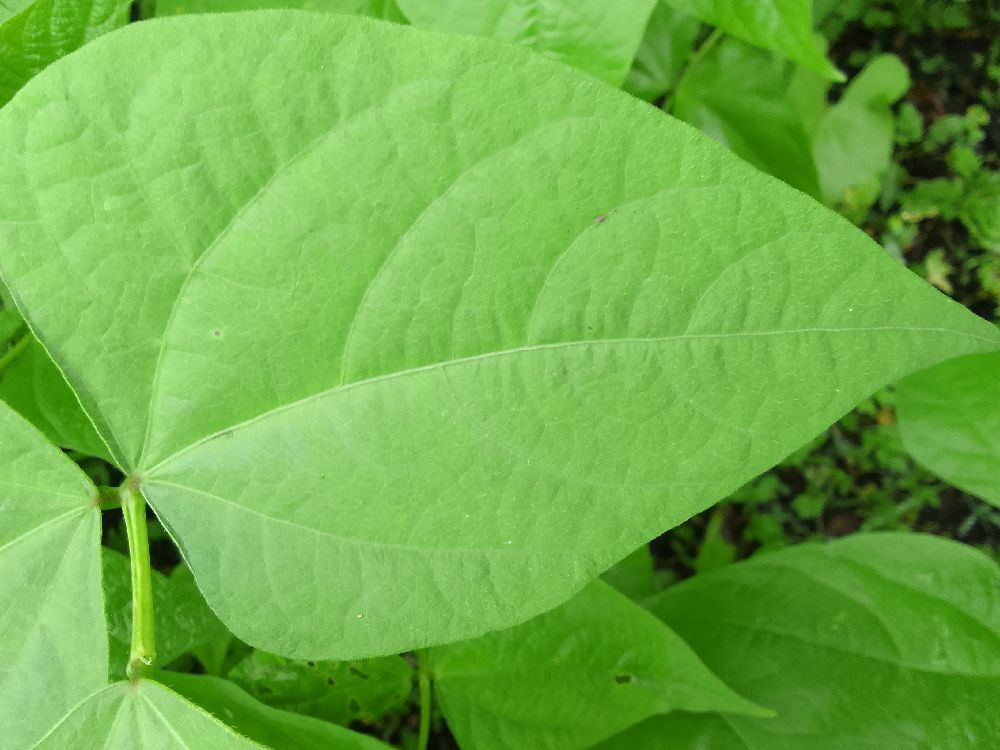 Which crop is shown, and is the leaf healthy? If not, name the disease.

common bean, healthy
